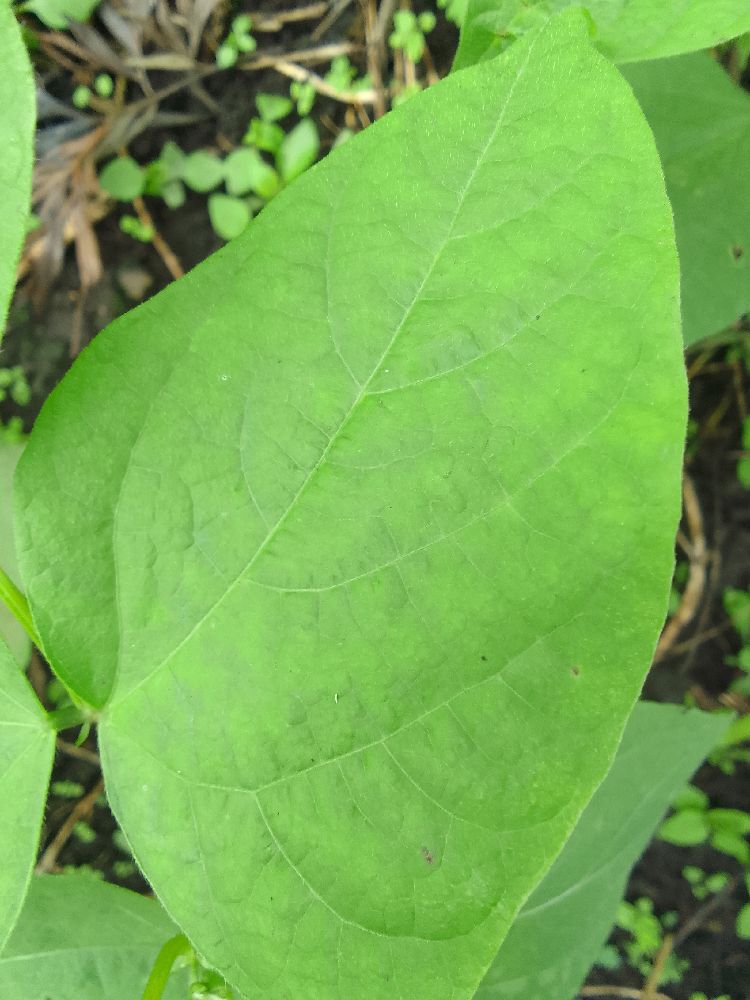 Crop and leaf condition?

common bean, healthy
